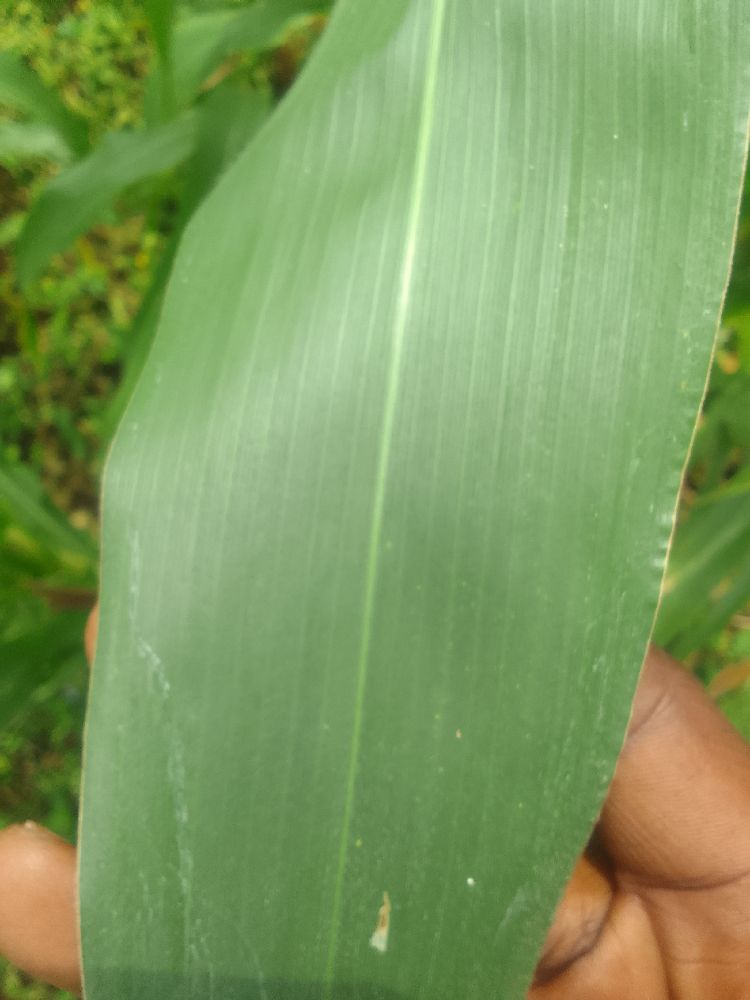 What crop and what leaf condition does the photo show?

maize, healthy
